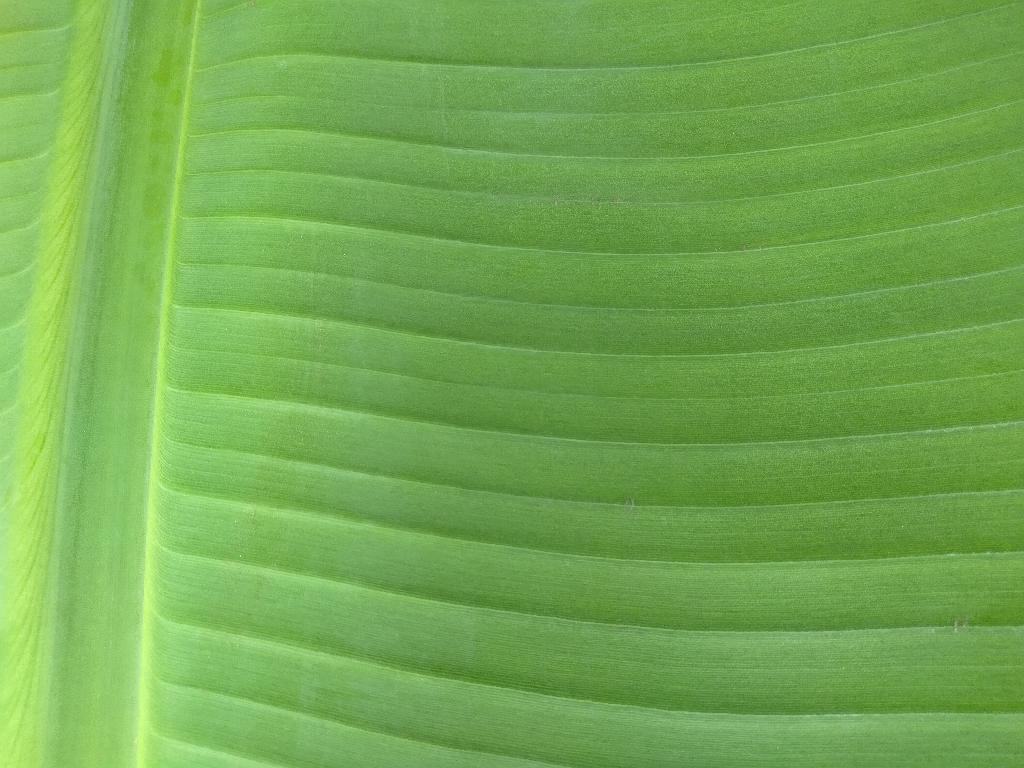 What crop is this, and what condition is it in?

banana, healthy
